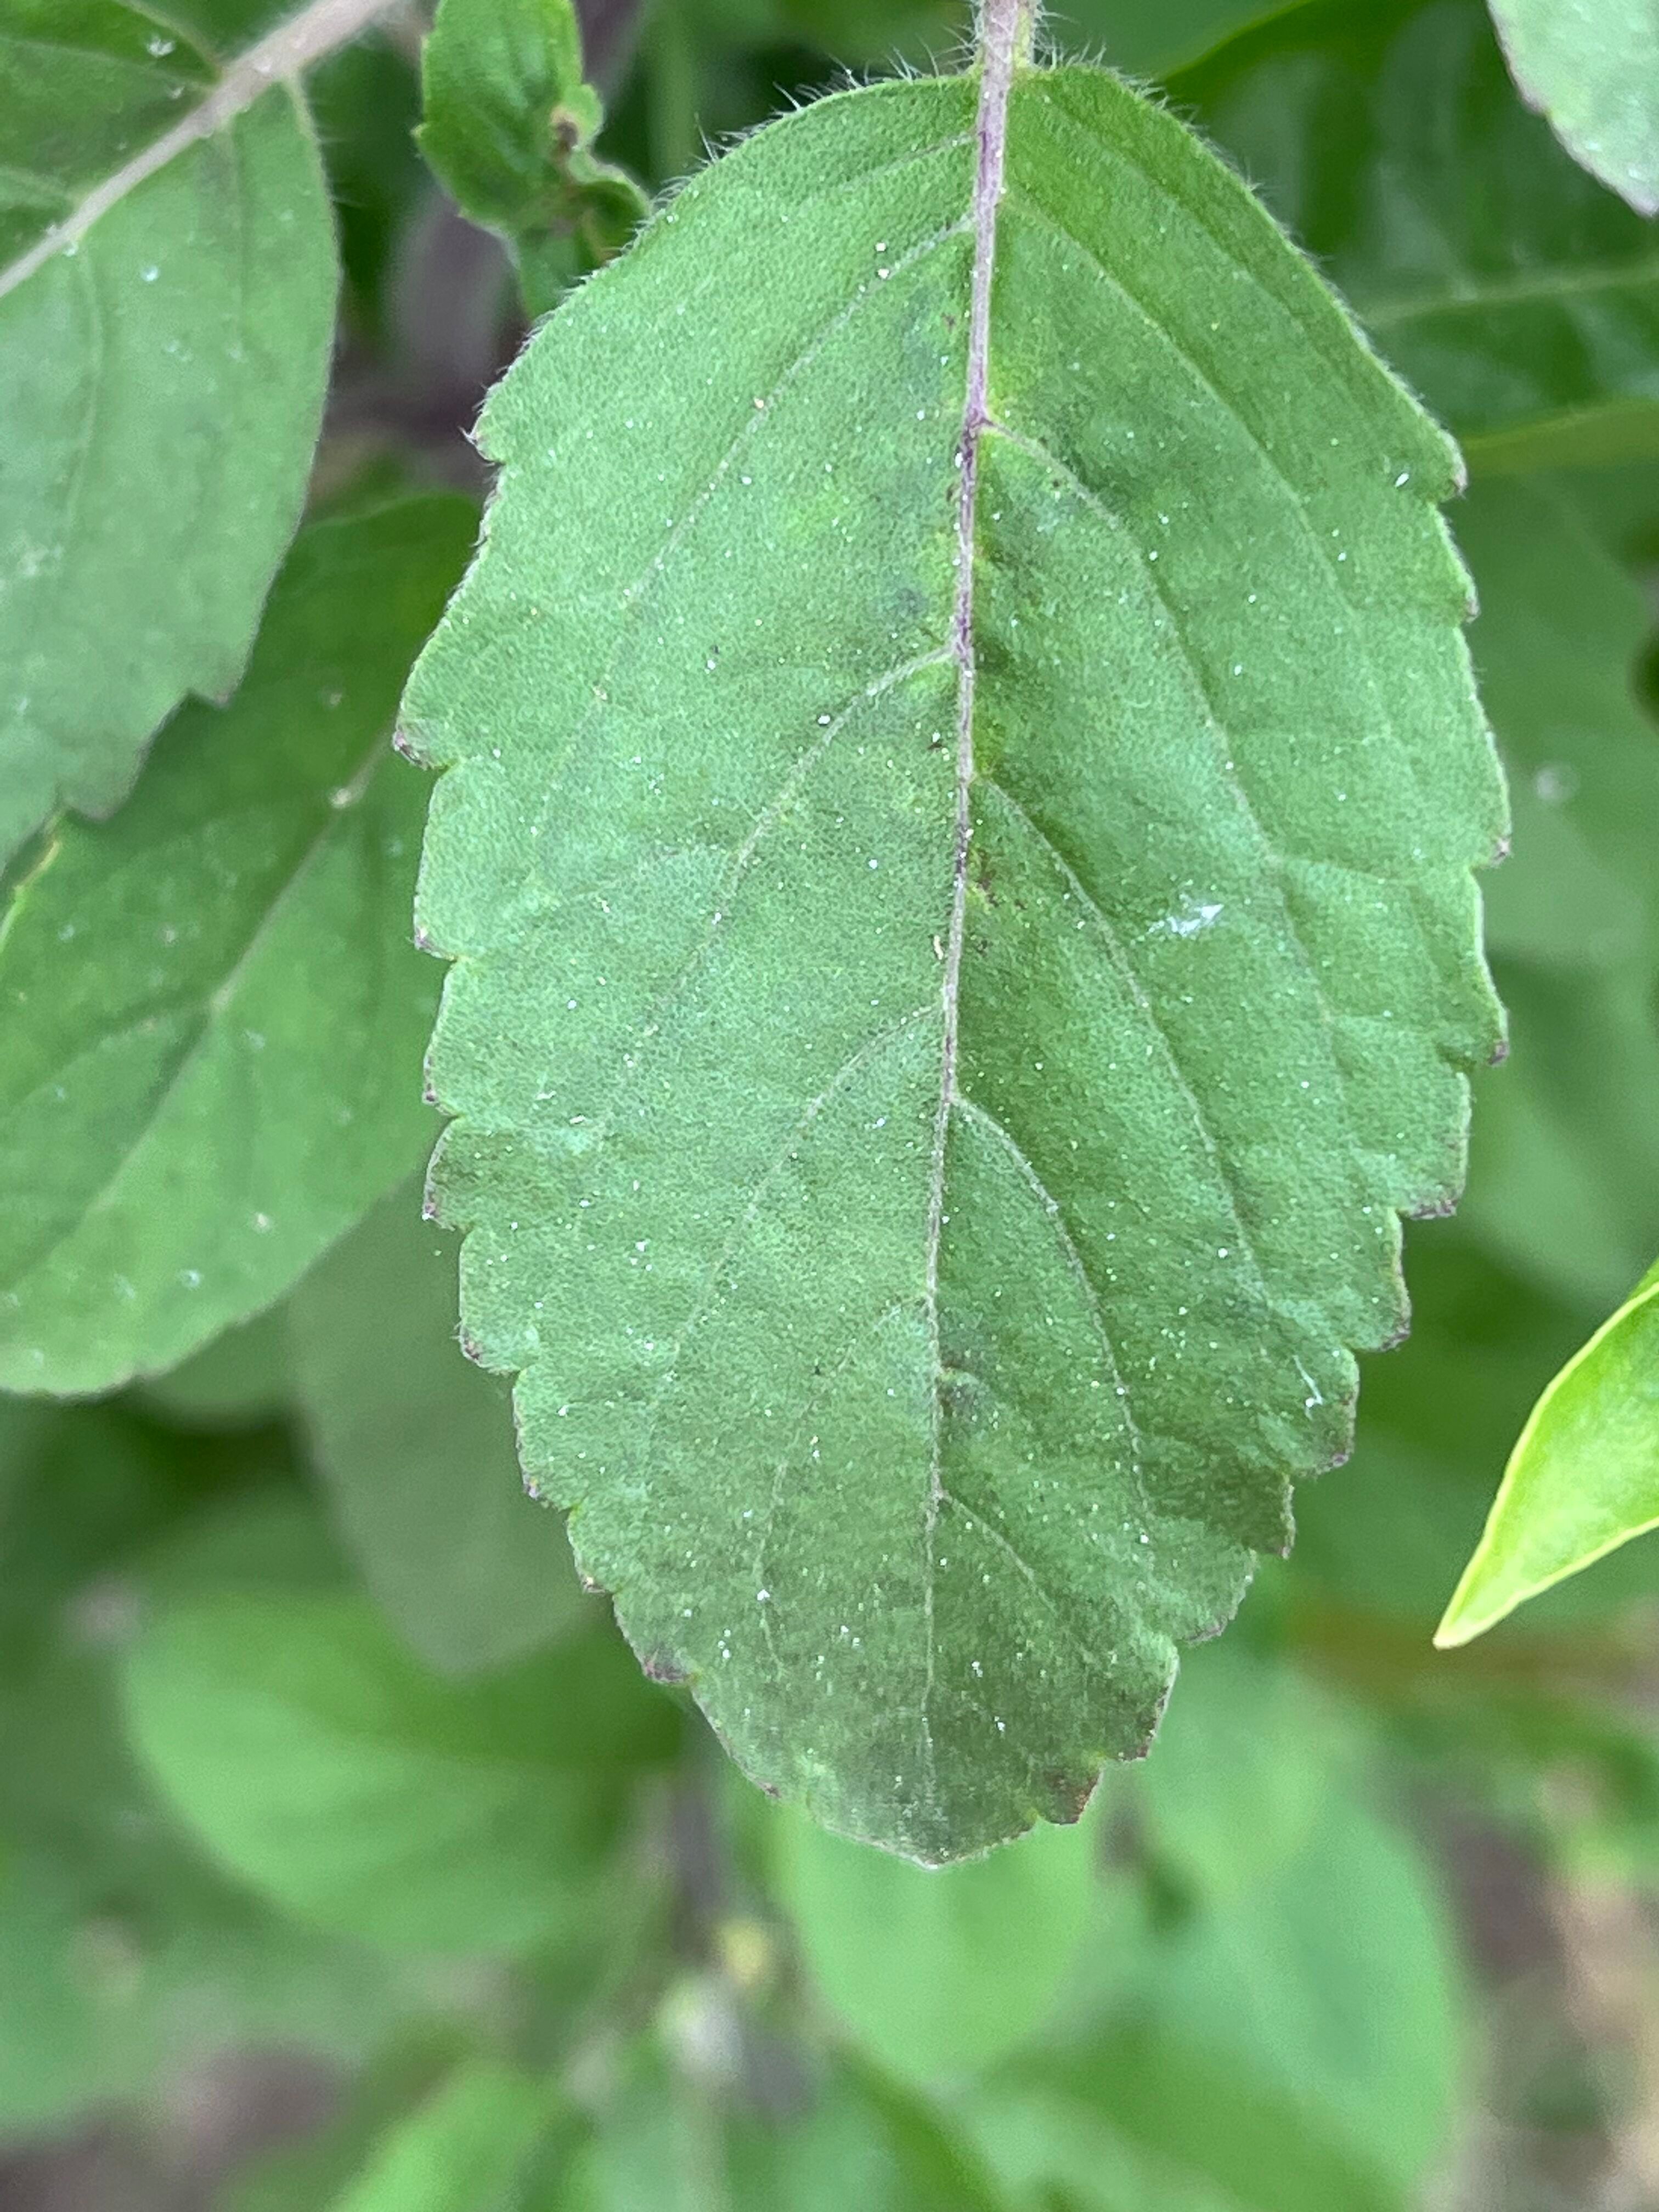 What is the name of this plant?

tulshi
